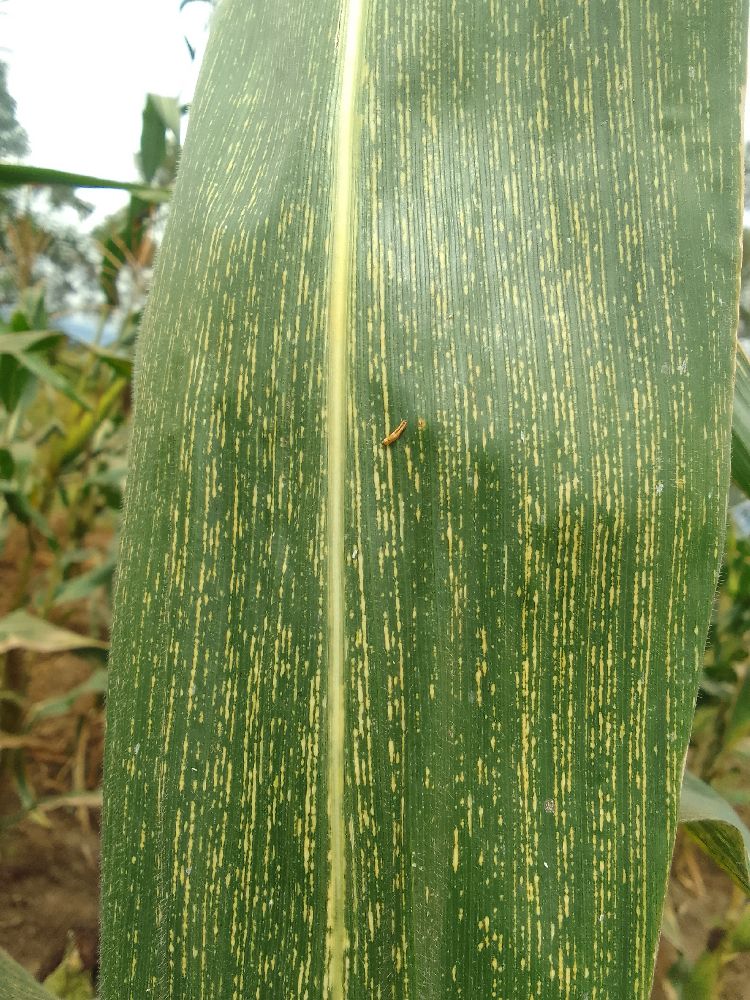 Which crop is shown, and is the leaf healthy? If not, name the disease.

maize, maize streak virus
